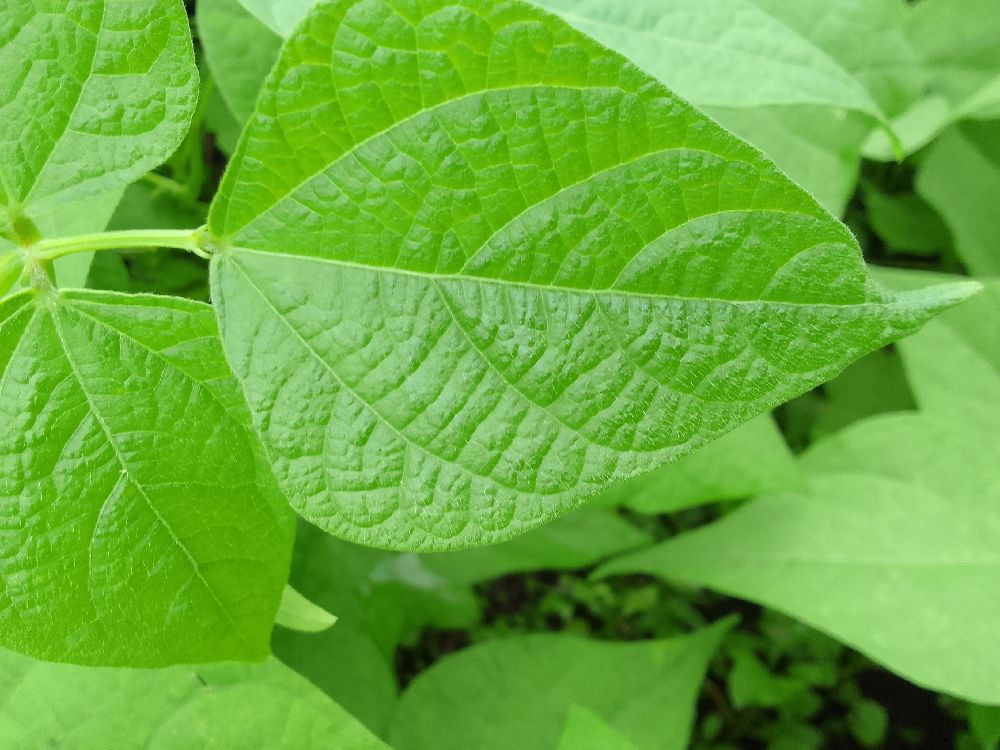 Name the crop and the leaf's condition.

common bean, healthy
